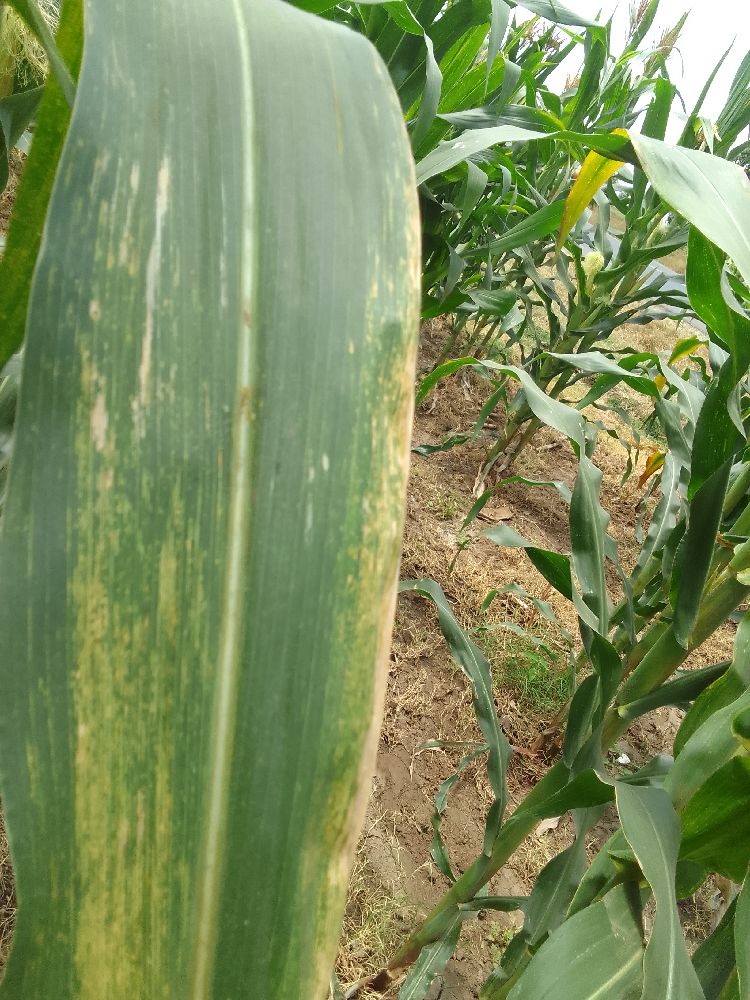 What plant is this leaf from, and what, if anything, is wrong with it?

maize, maize lethal necrosis
